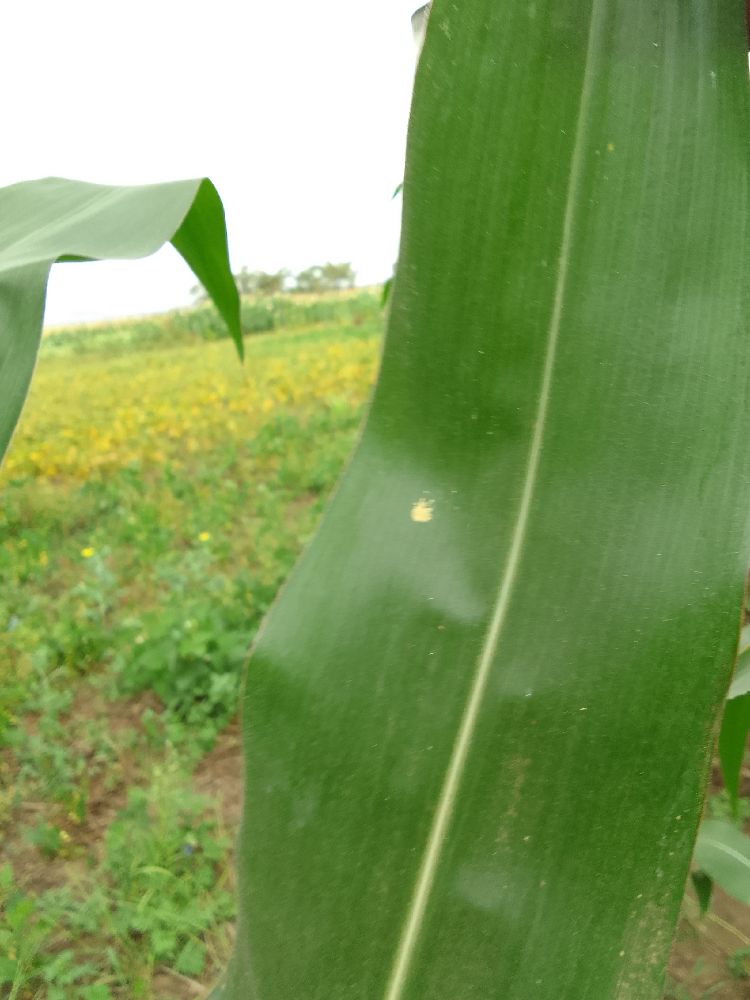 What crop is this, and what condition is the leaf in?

maize, healthy
